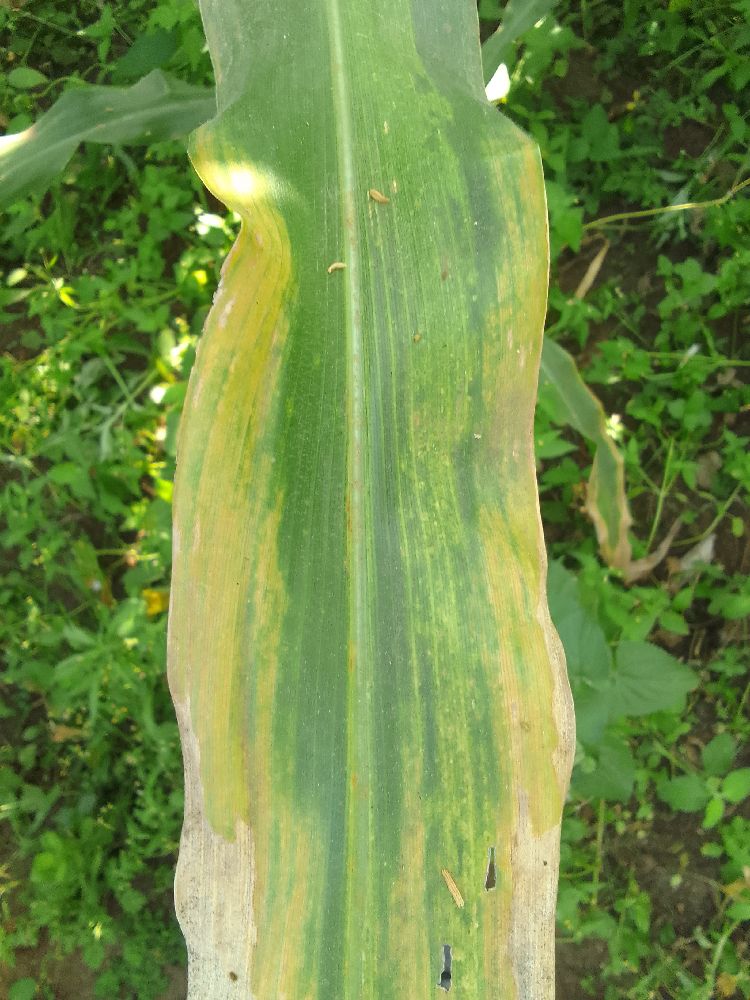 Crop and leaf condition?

maize, maize lethal necrosis
